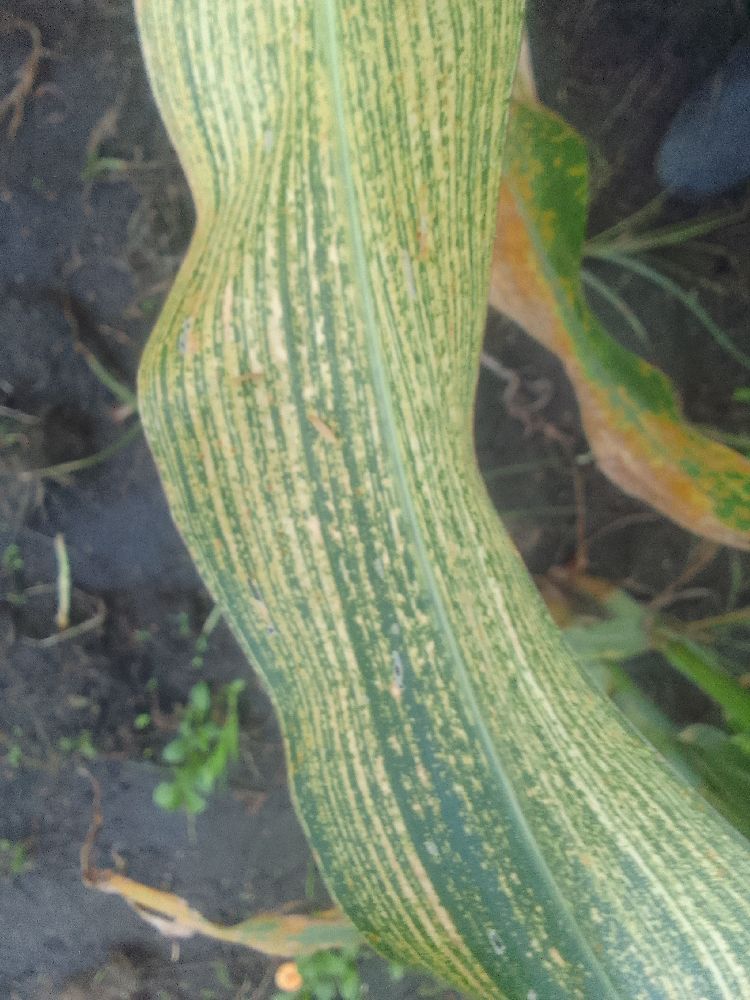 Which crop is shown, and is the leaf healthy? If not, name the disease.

maize, maize streak virus
